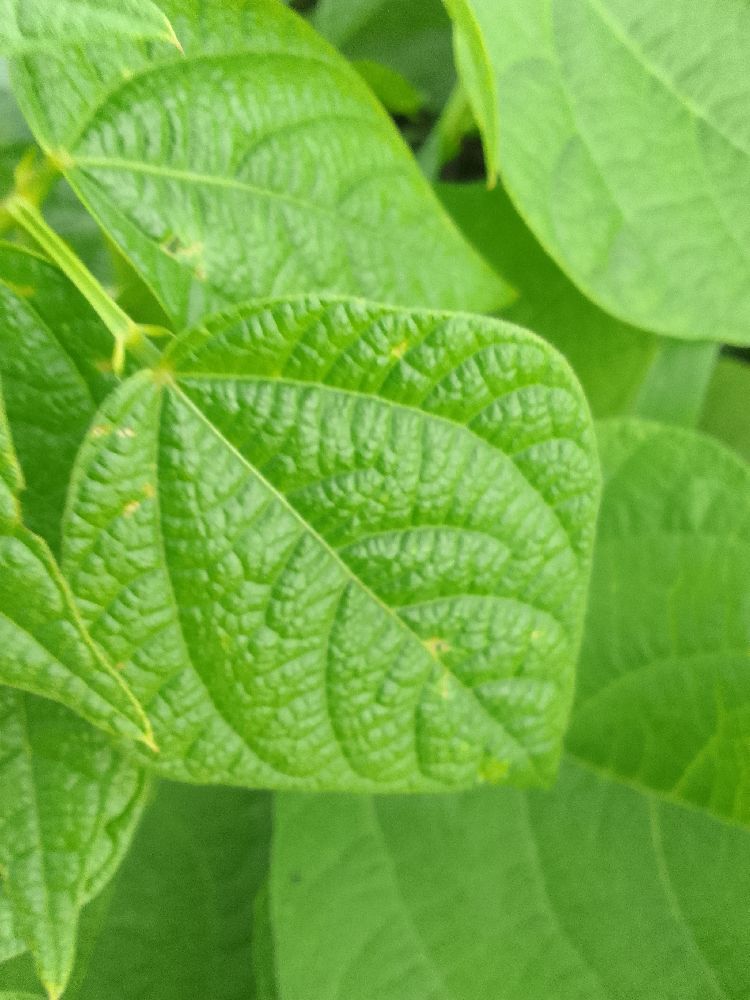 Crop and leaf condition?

common bean, healthy
